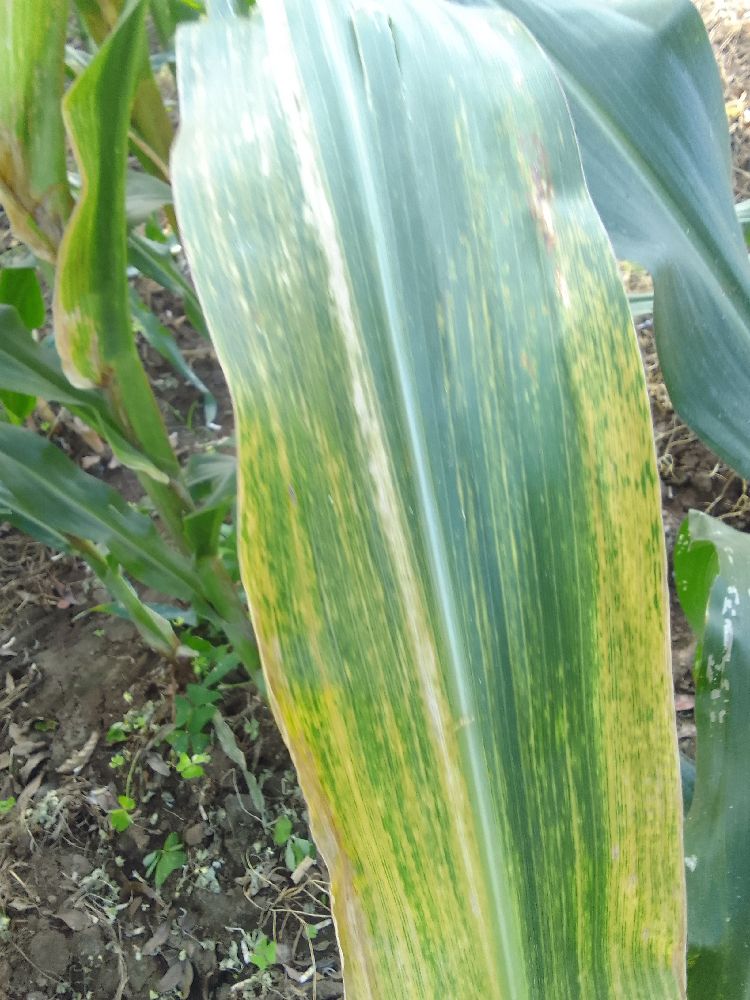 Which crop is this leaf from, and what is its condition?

maize, maize lethal necrosis
